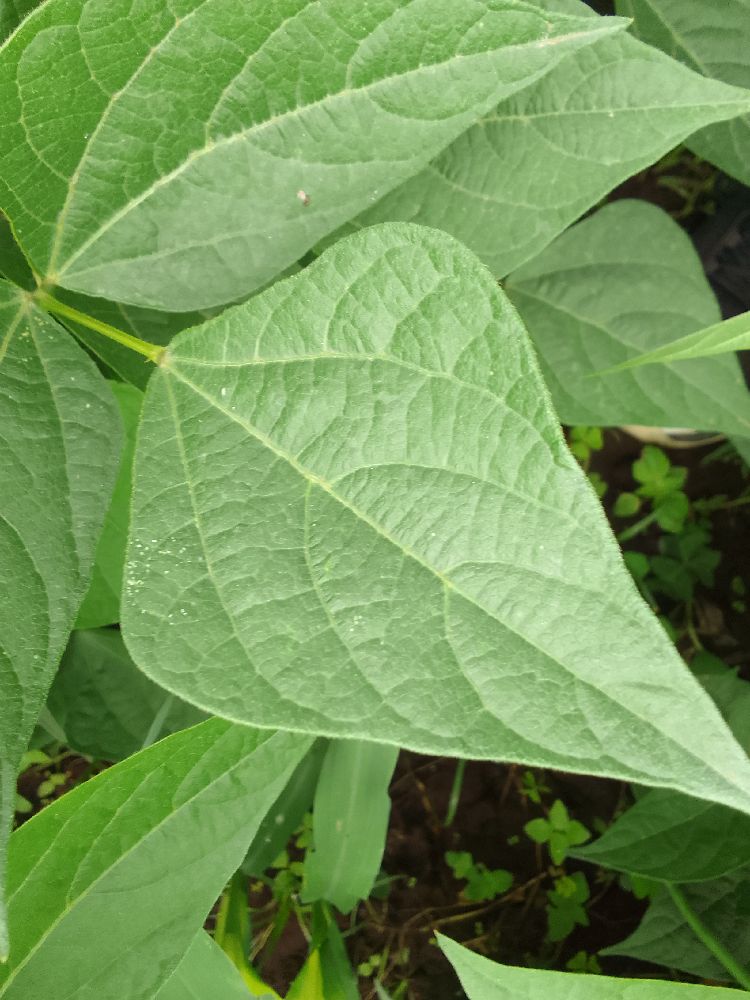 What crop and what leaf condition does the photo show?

common bean, healthy
